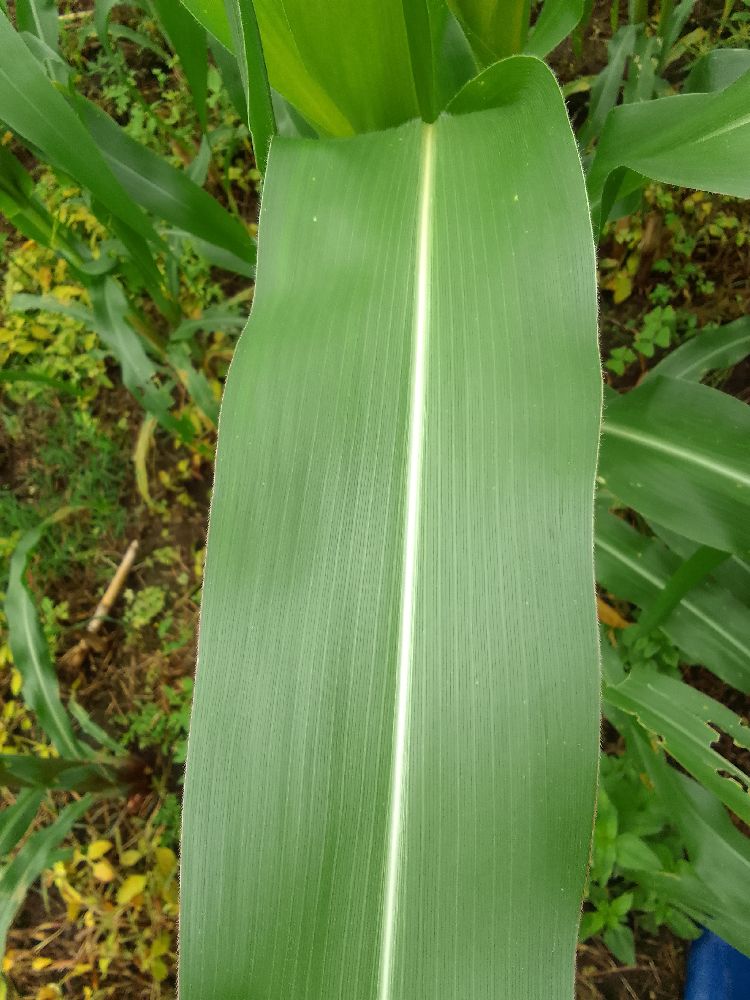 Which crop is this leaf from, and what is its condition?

maize, healthy
